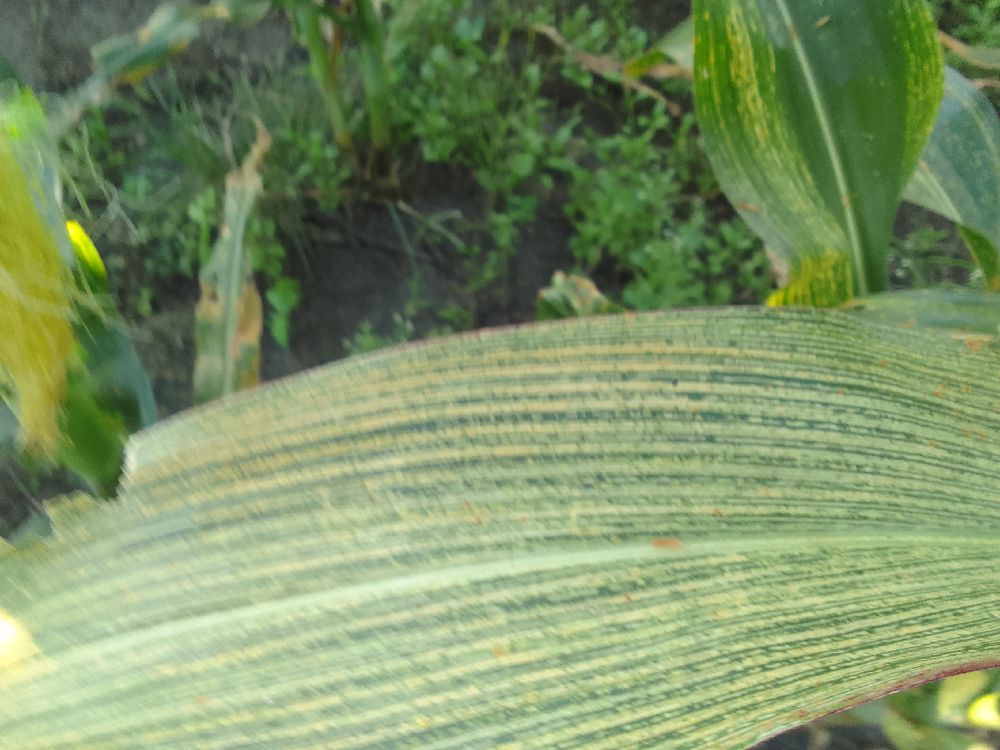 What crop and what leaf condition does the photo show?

maize, maize streak virus
